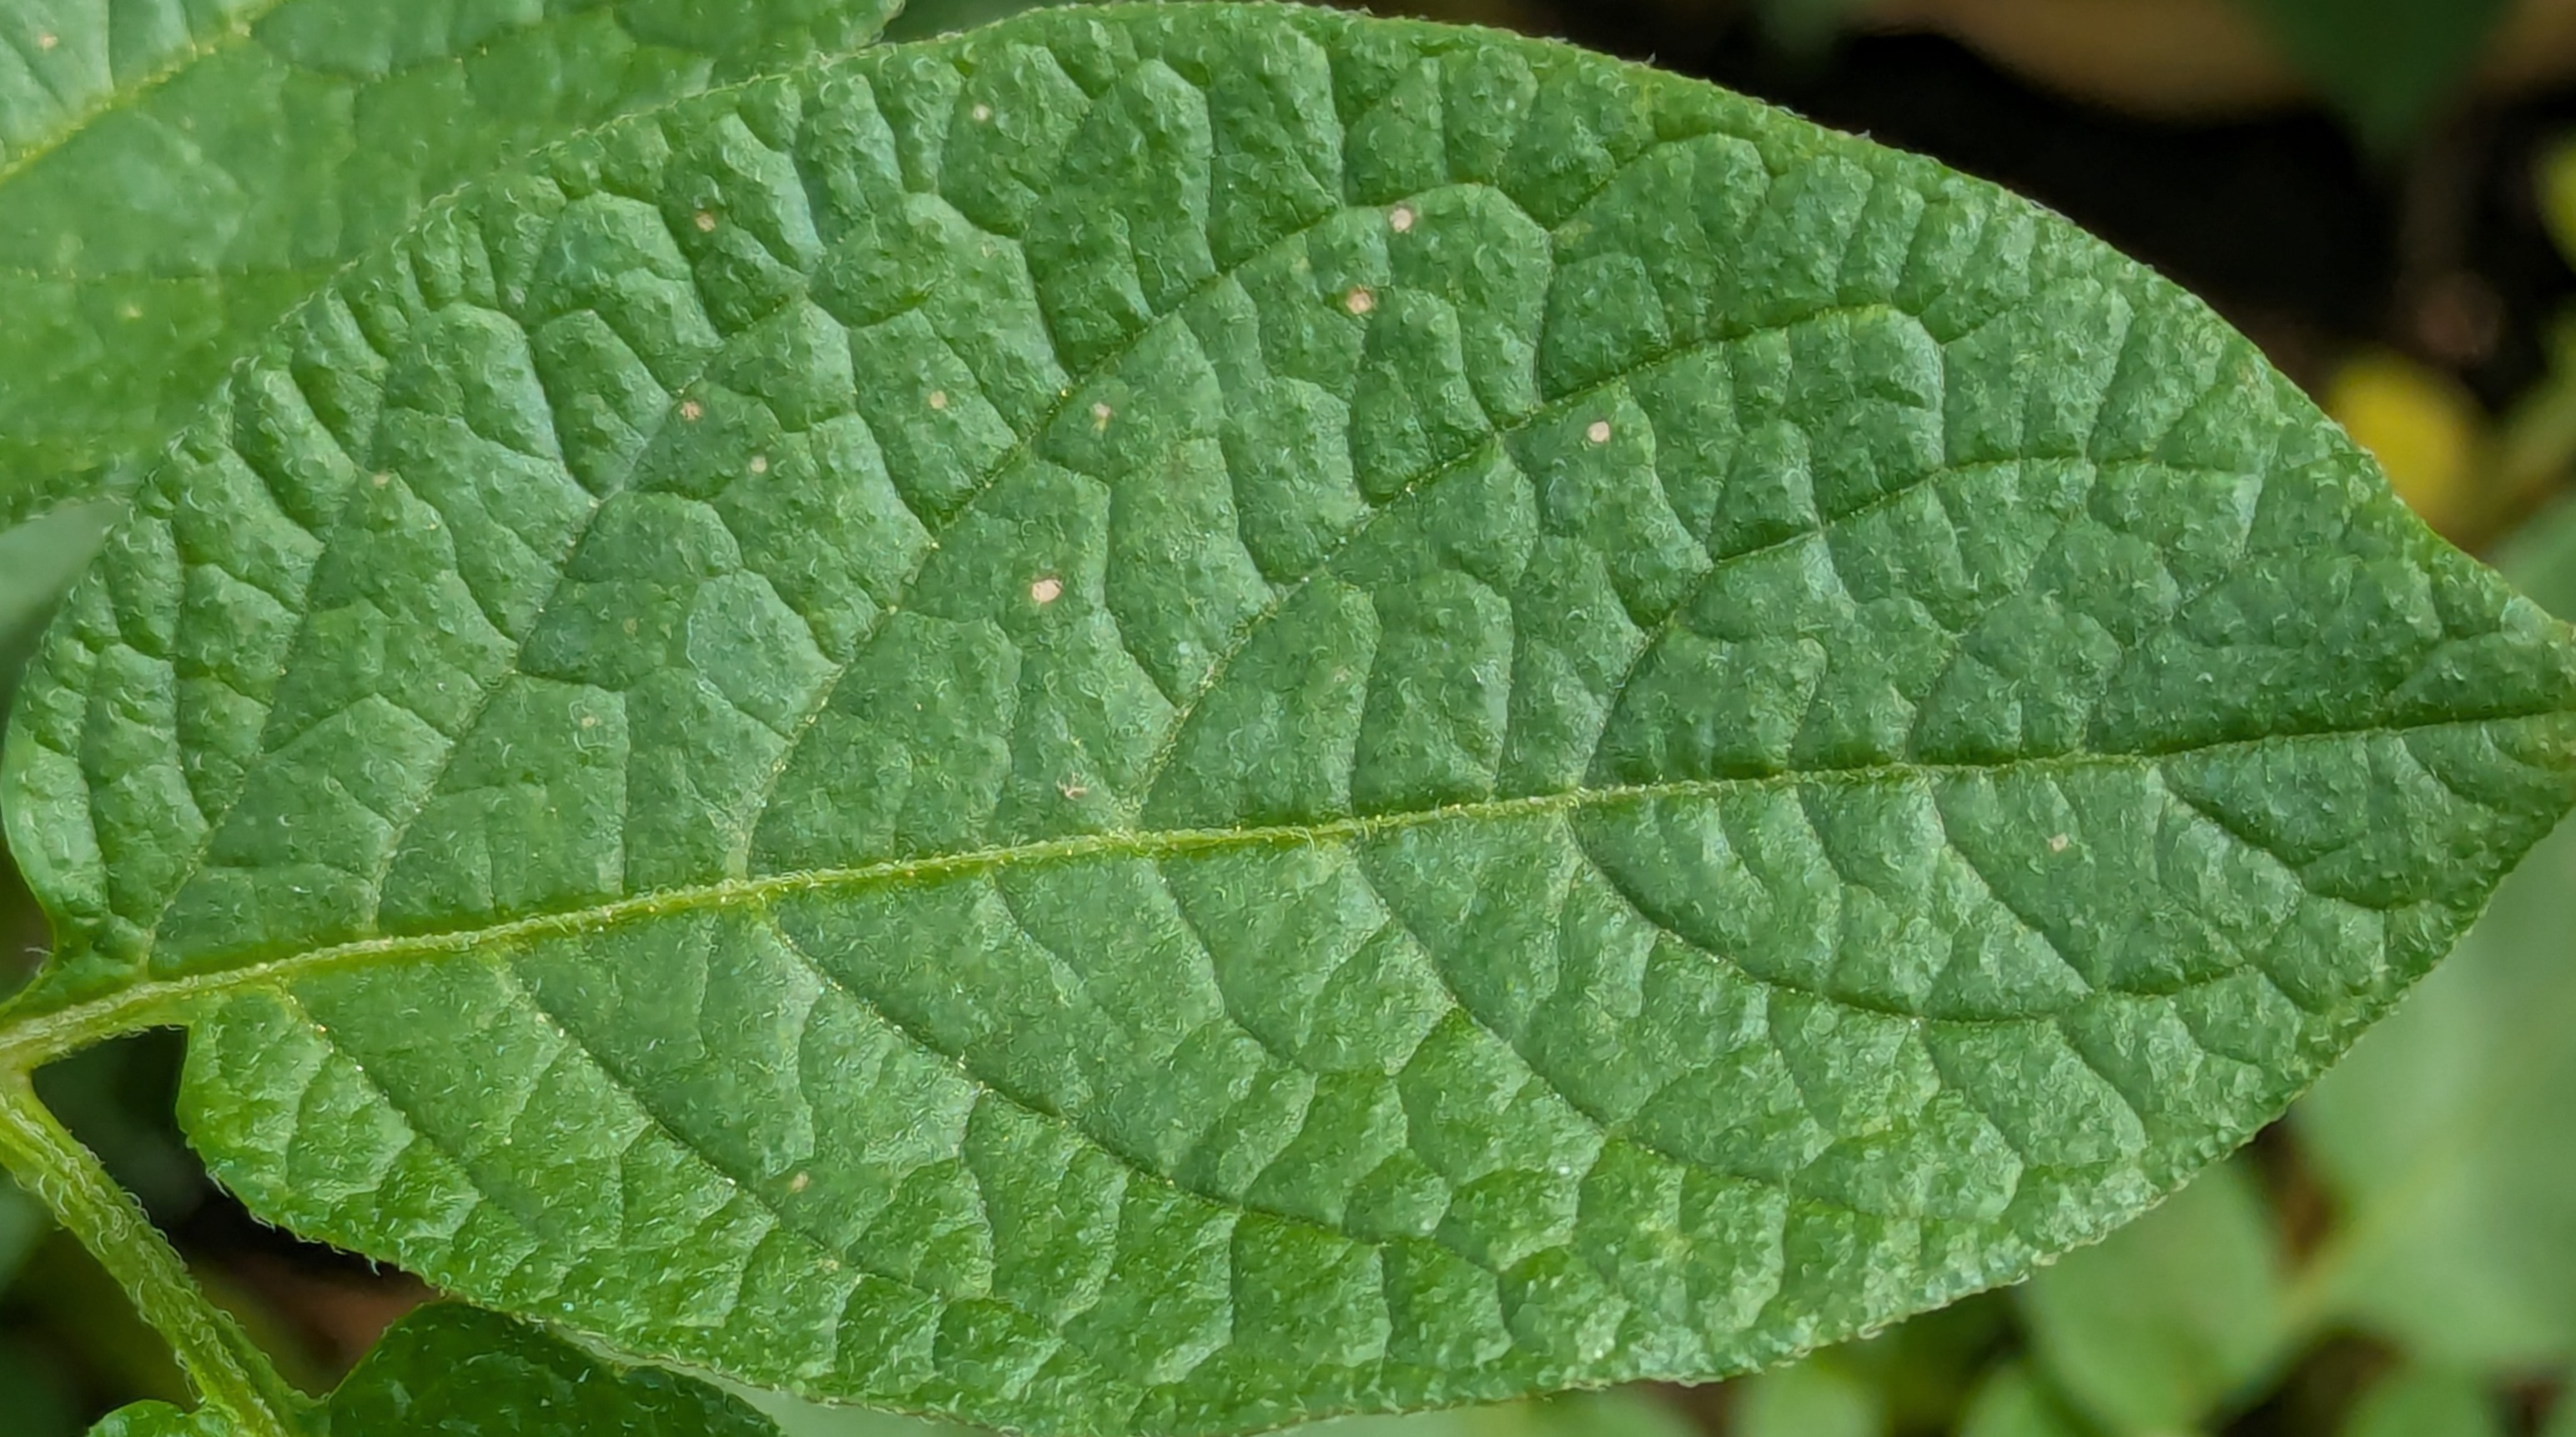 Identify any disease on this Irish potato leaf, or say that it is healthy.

healthy
